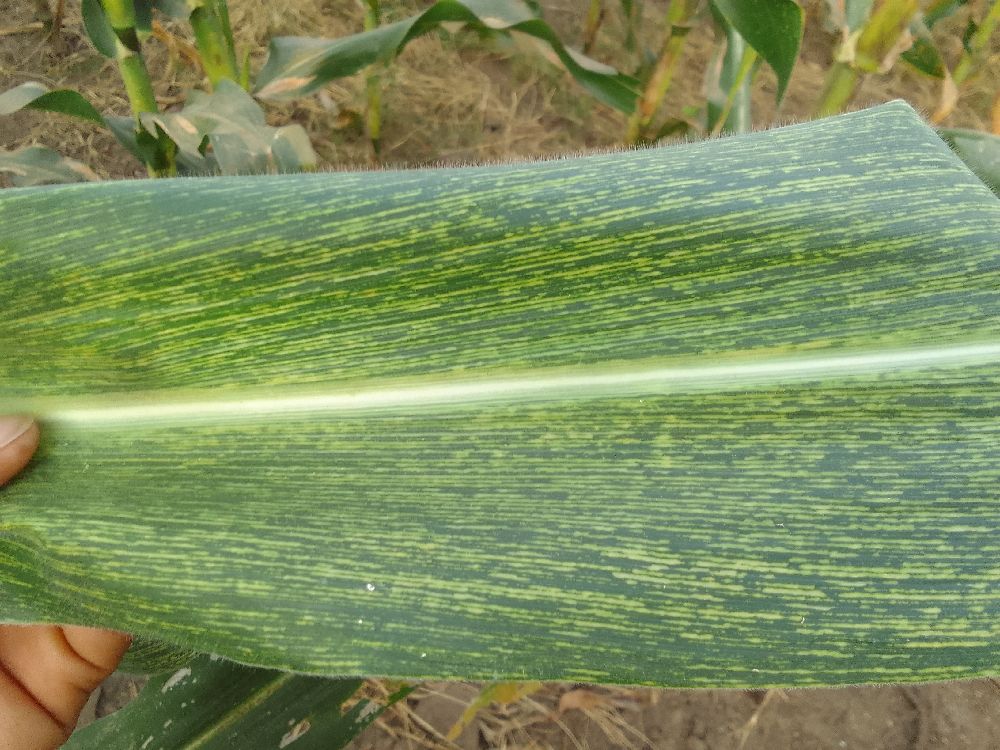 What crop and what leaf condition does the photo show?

maize, maize streak virus
